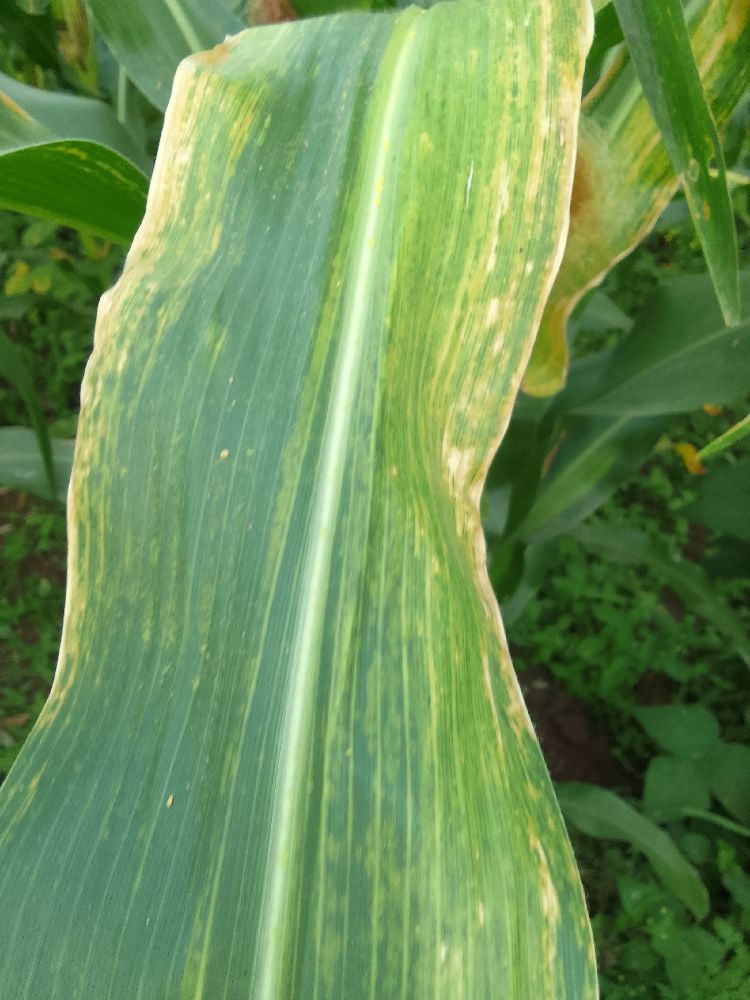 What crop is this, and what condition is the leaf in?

maize, maize lethal necrosis
